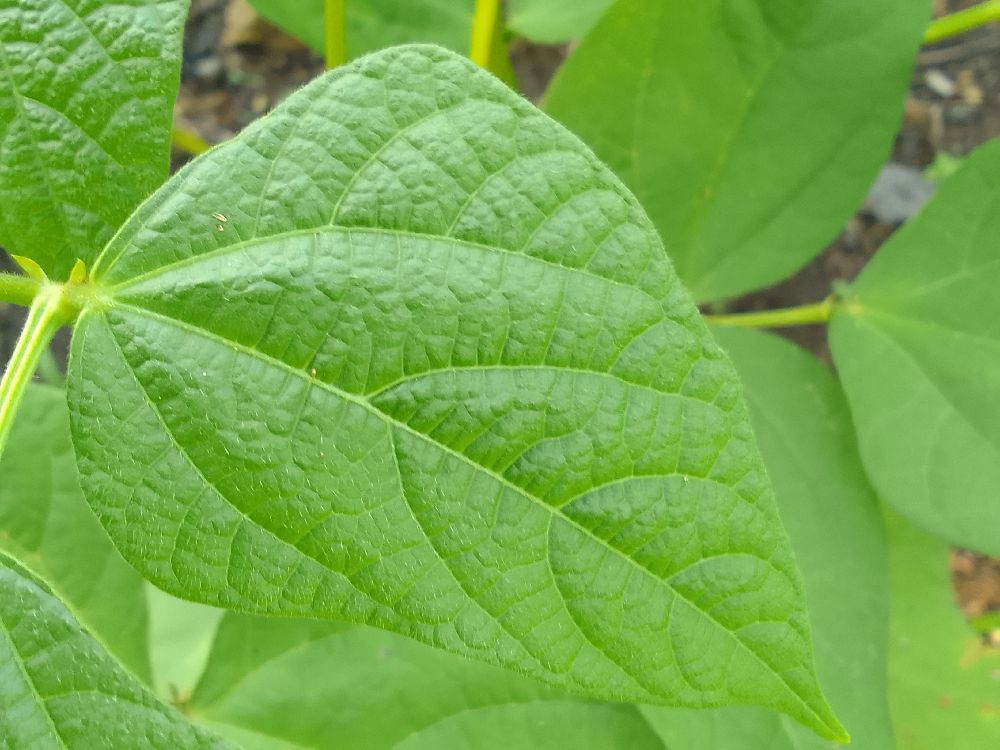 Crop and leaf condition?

common bean, healthy
